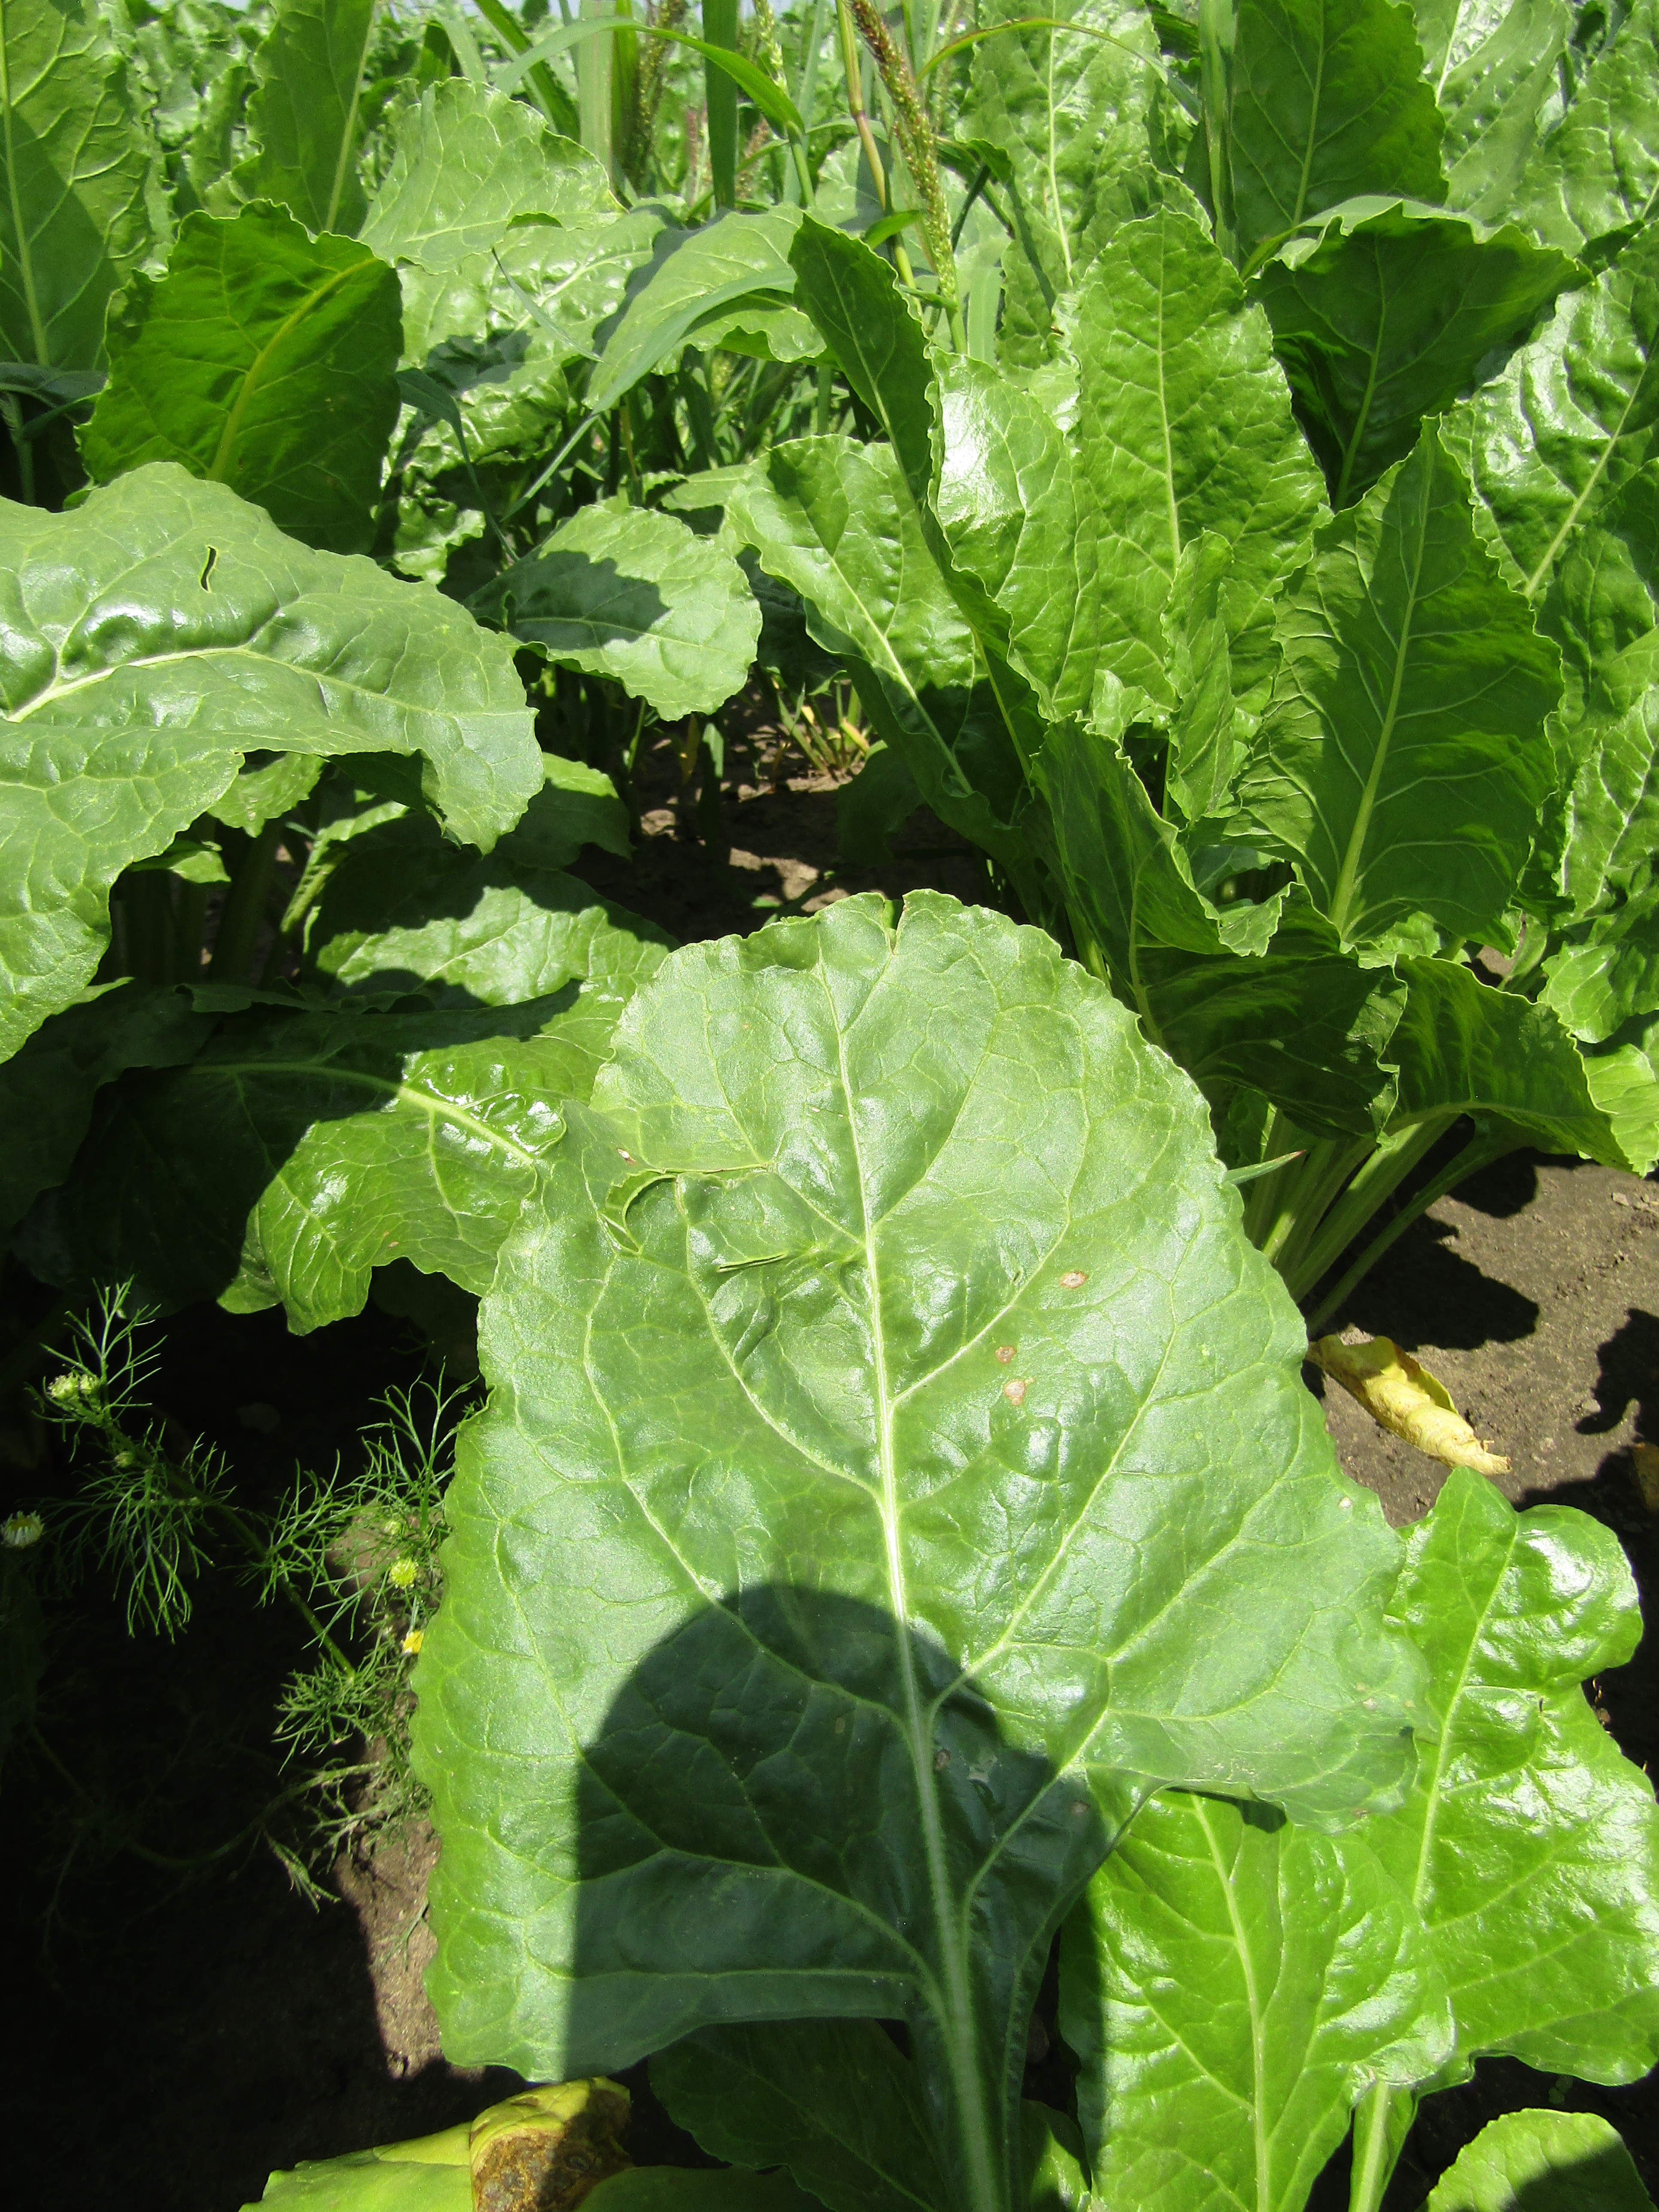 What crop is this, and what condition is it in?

beet, cercospora
